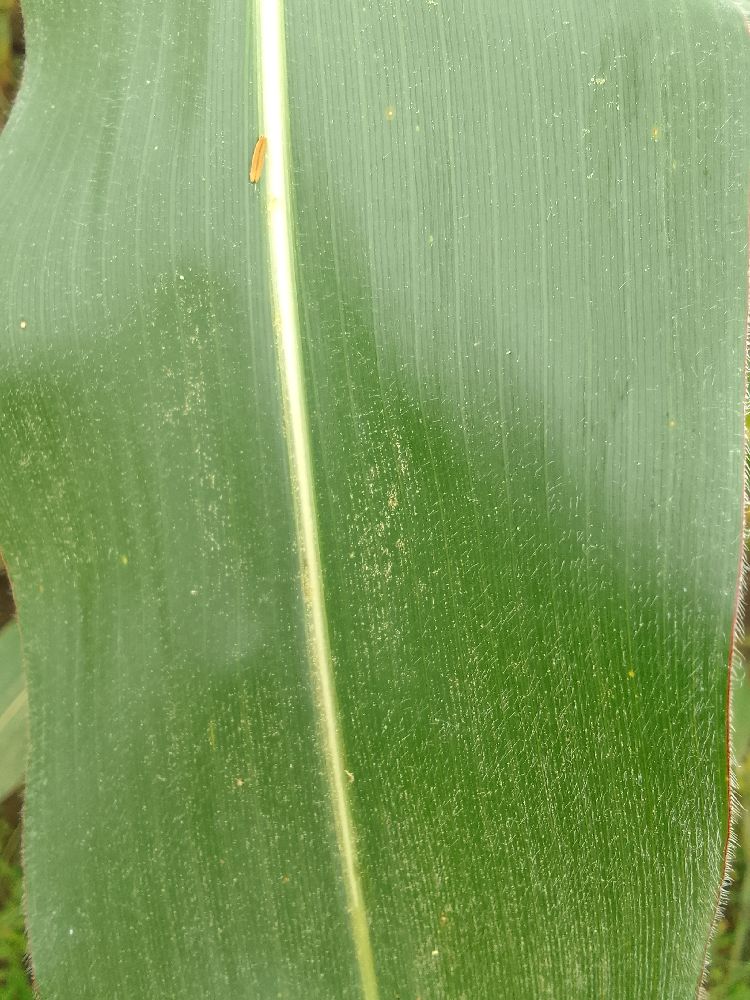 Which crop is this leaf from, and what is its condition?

maize, healthy
